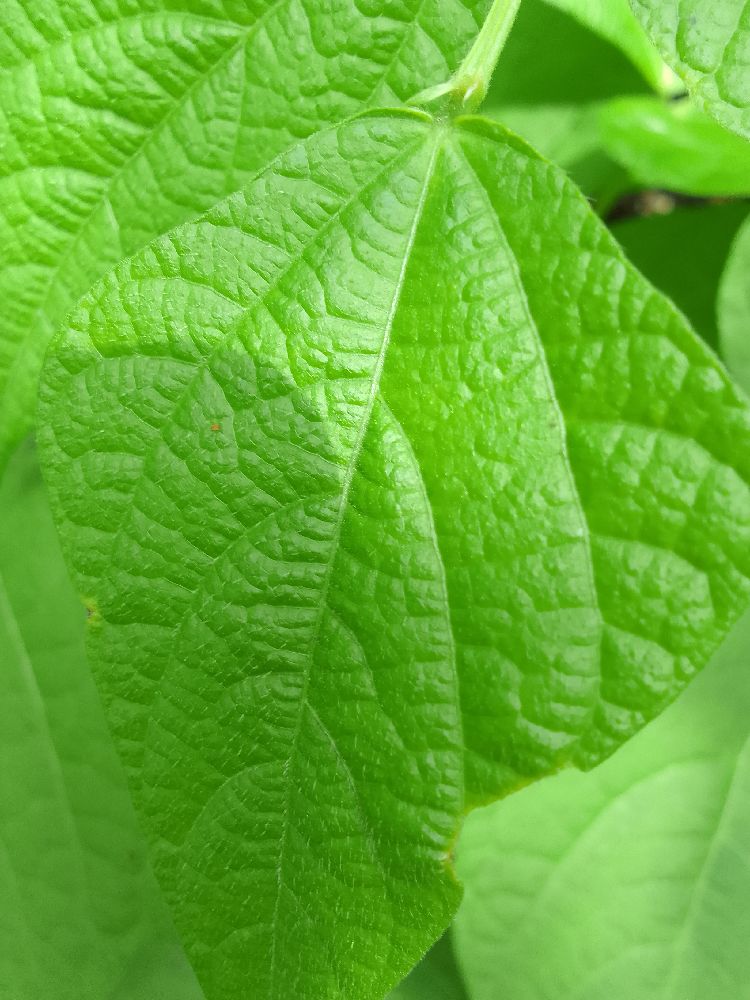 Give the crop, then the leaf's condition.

common bean, healthy
